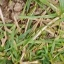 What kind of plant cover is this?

grass
